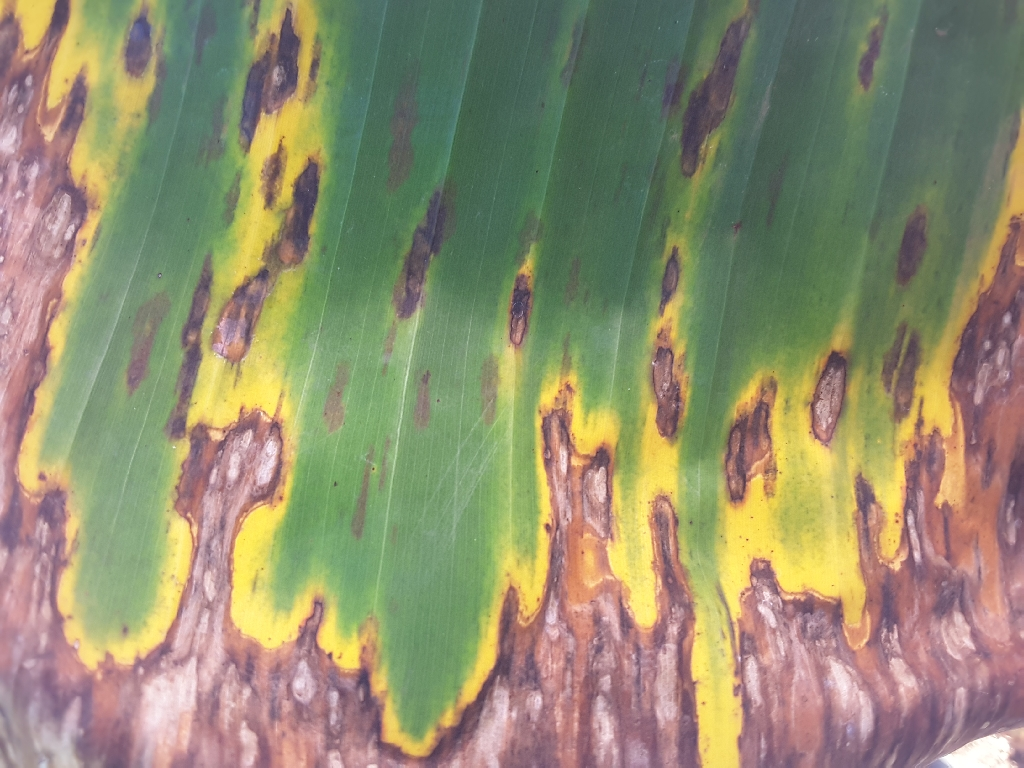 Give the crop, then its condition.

banana, black sigatoka
